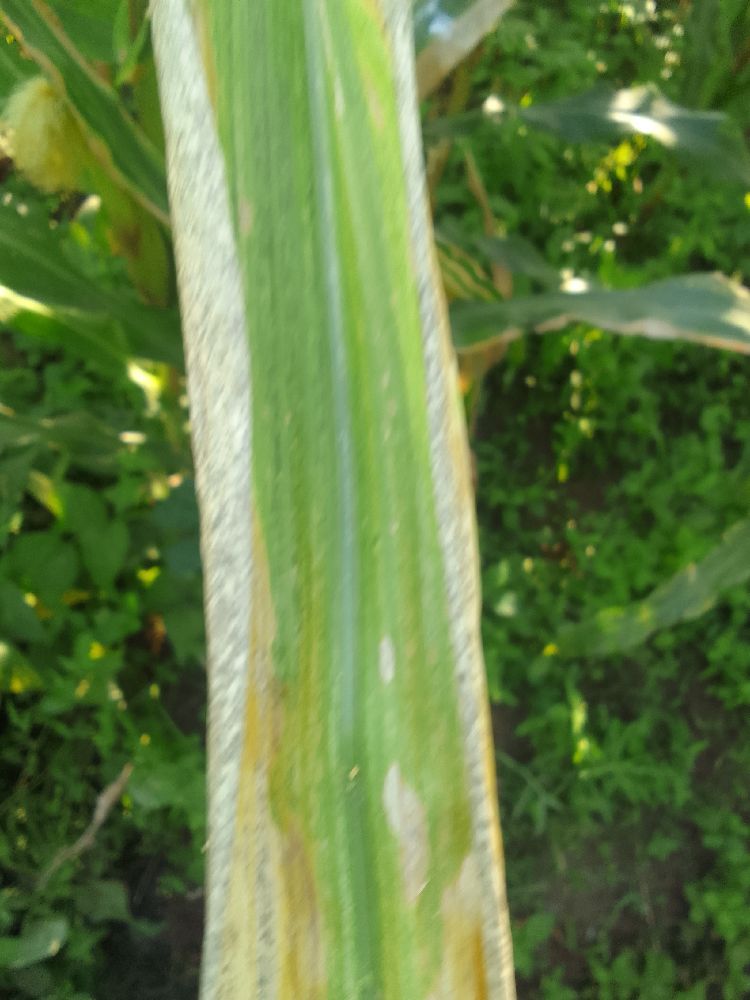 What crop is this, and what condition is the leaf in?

maize, maize lethal necrosis
